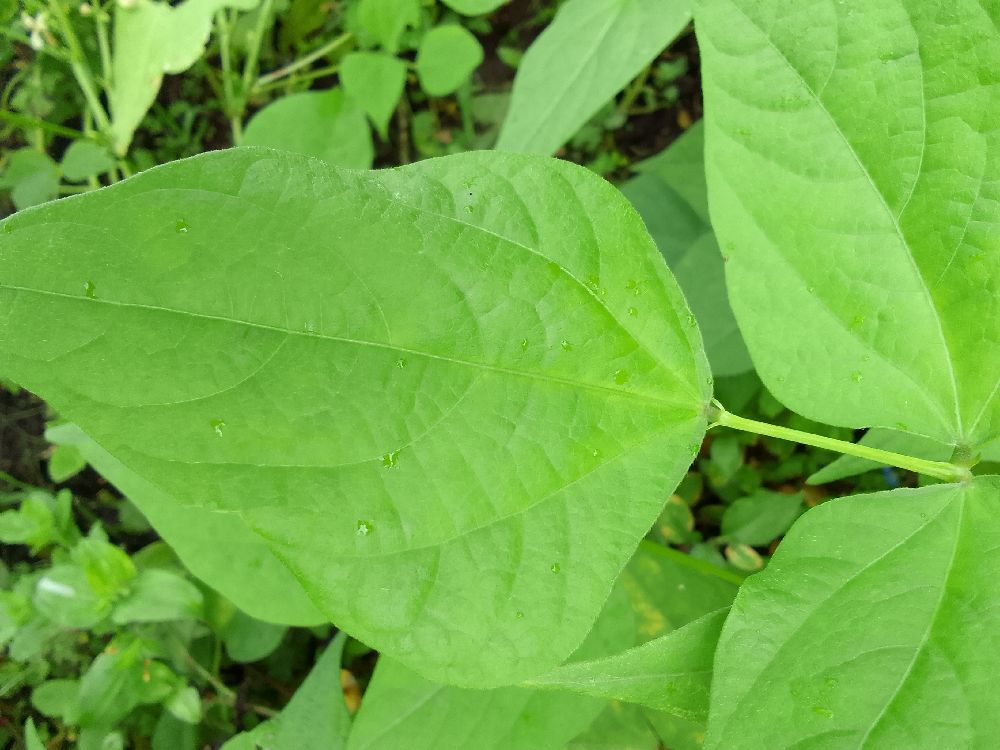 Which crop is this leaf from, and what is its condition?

common bean, healthy
